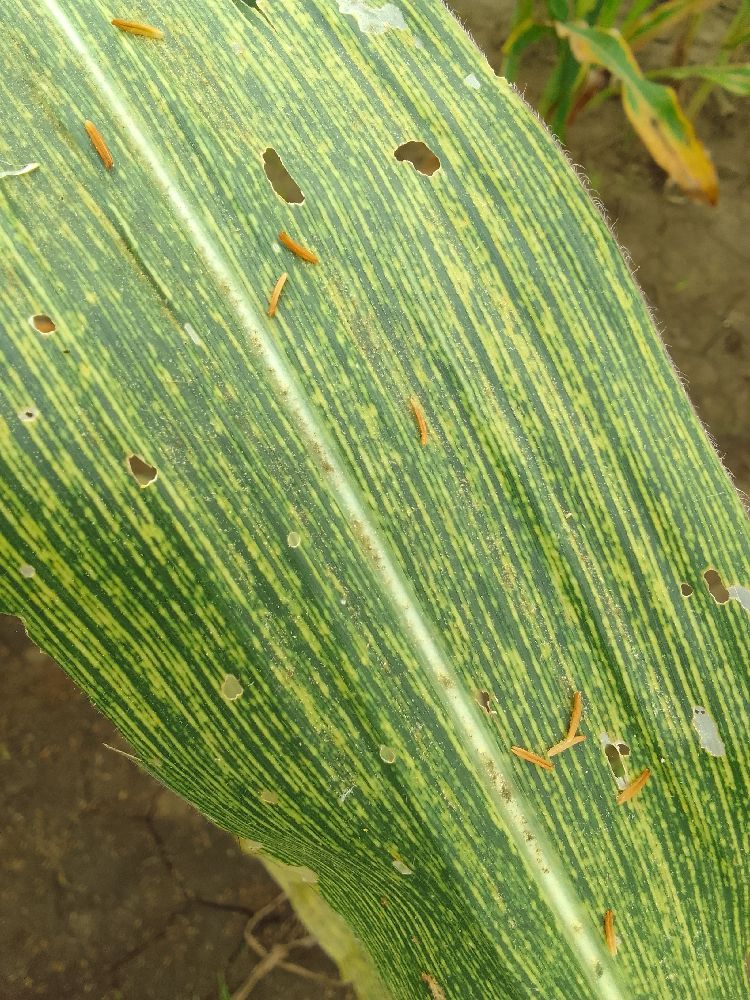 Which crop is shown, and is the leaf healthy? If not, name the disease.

maize, maize streak virus
